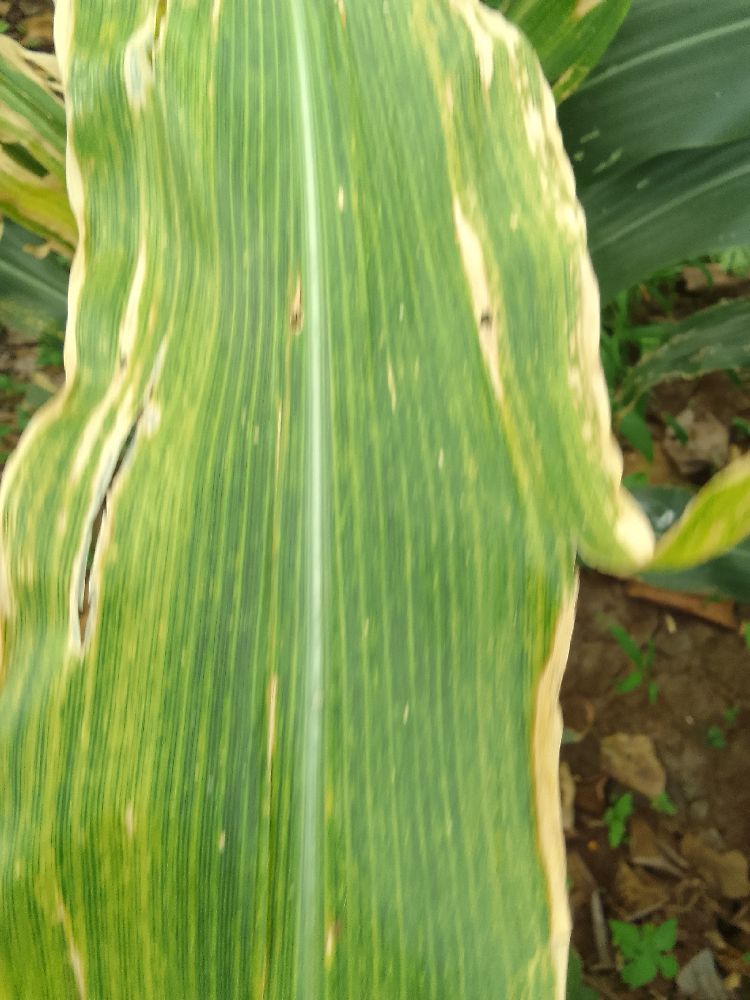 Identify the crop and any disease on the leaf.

maize, maize lethal necrosis
